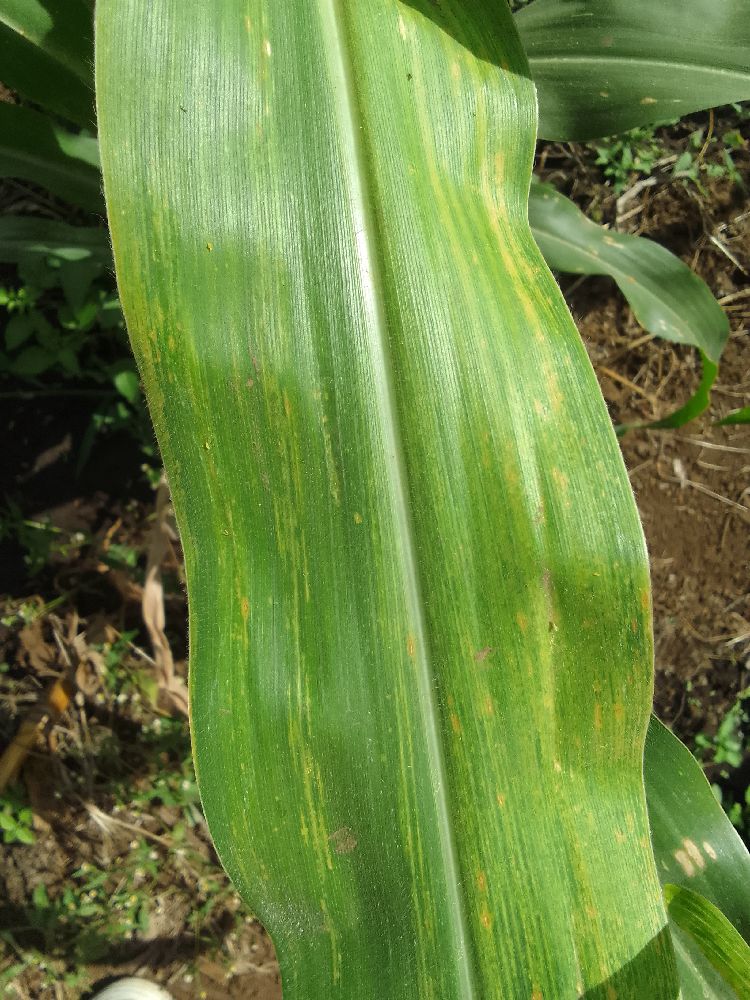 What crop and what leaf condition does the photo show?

maize, maize lethal necrosis
